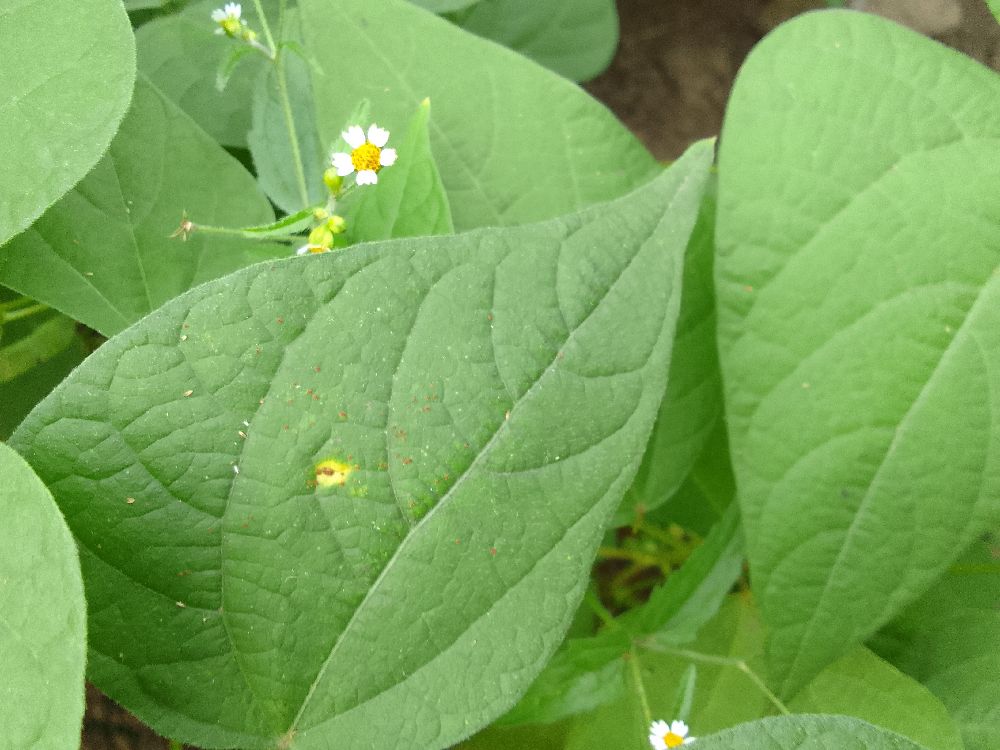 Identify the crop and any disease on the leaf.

common bean, healthy
